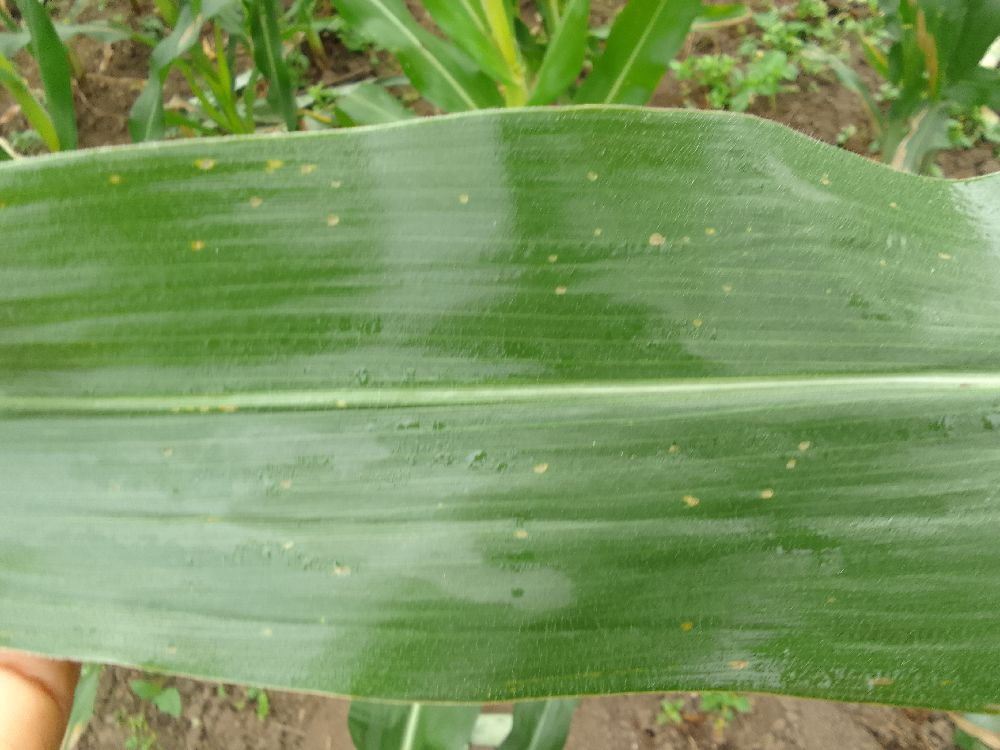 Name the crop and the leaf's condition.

maize, healthy
